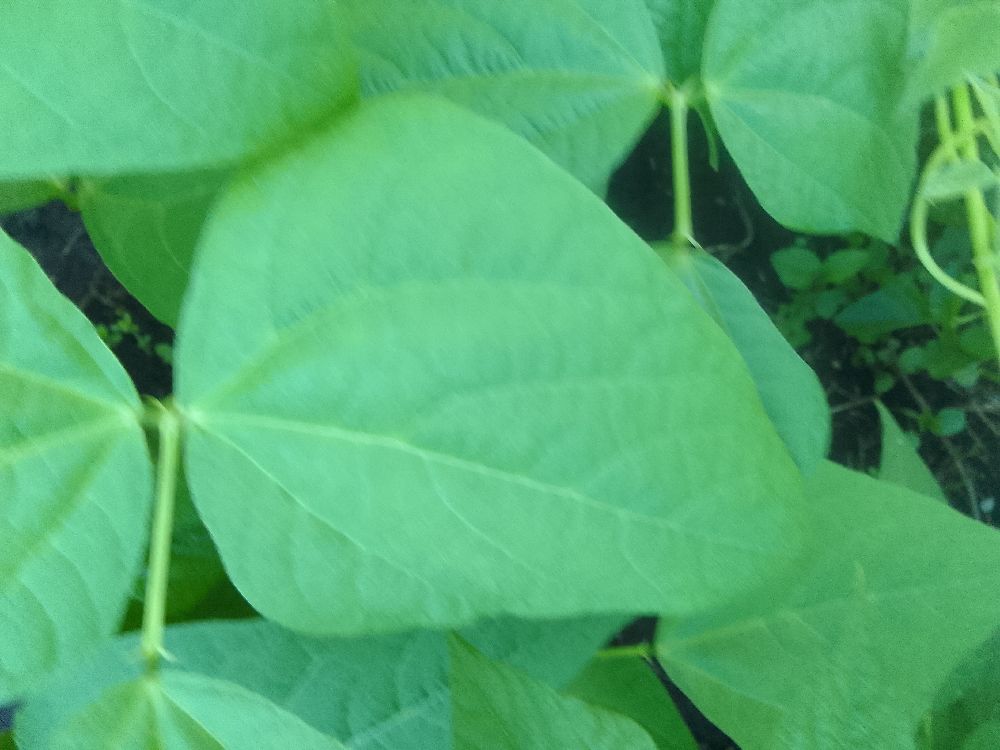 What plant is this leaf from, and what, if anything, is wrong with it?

common bean, healthy
